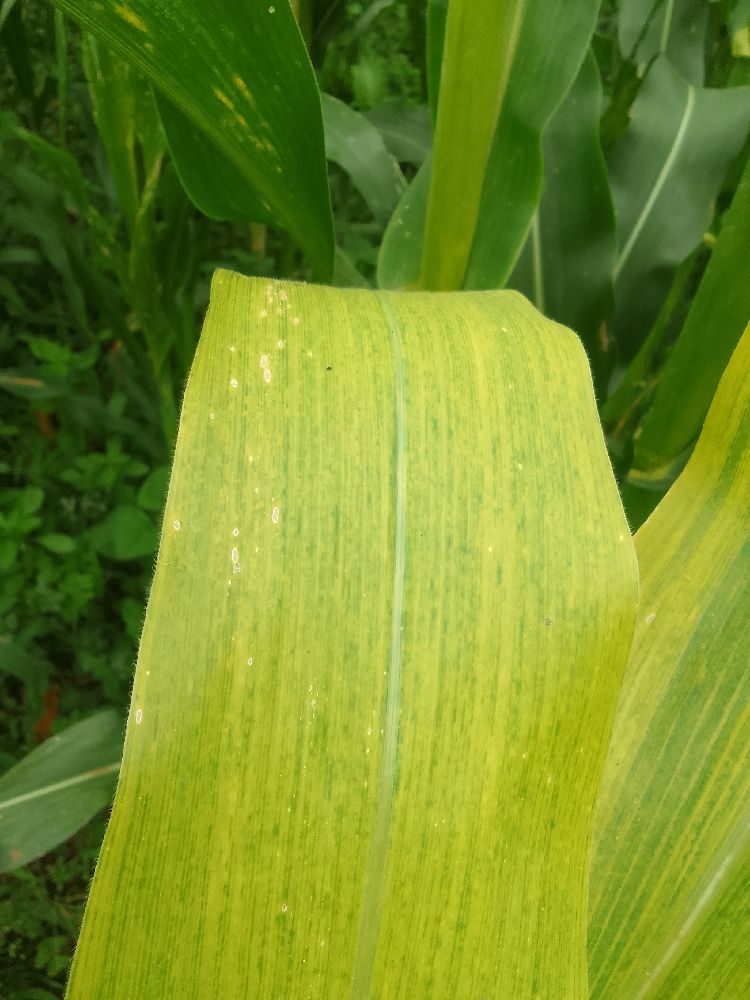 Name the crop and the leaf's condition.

maize, maize lethal necrosis
